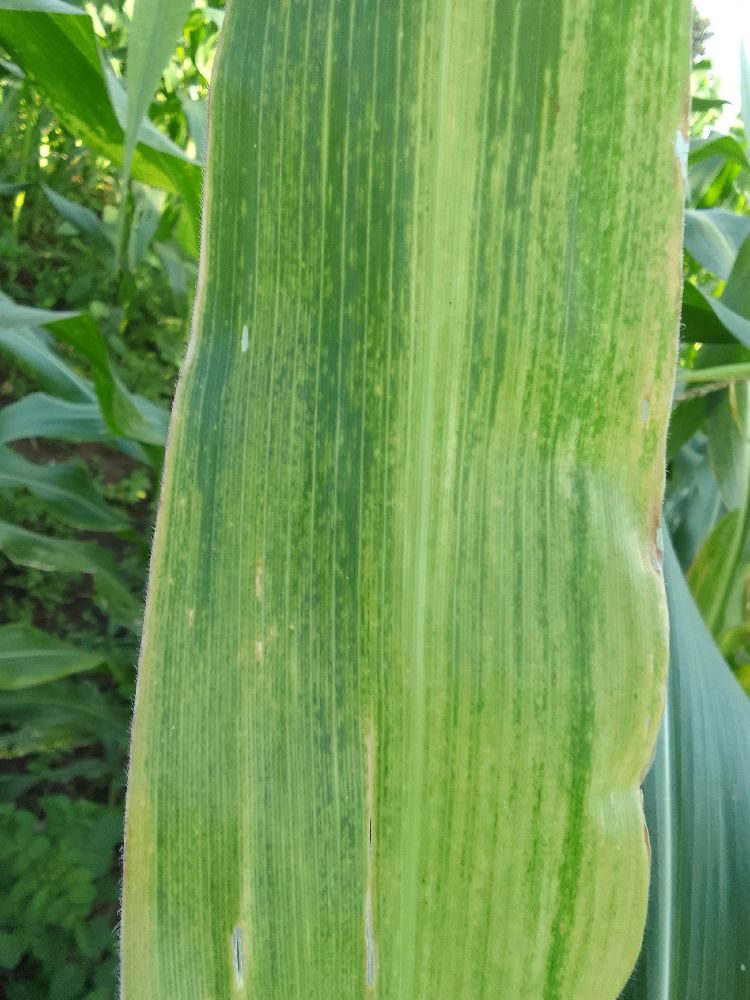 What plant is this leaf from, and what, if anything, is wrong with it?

maize, maize lethal necrosis
